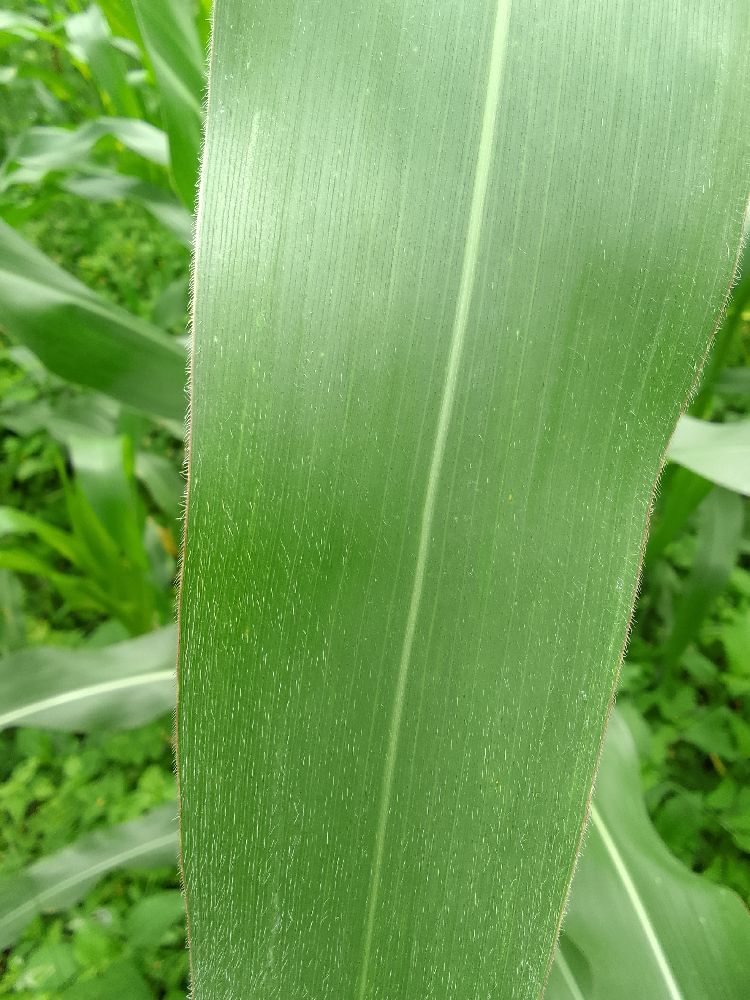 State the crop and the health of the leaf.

maize, healthy
